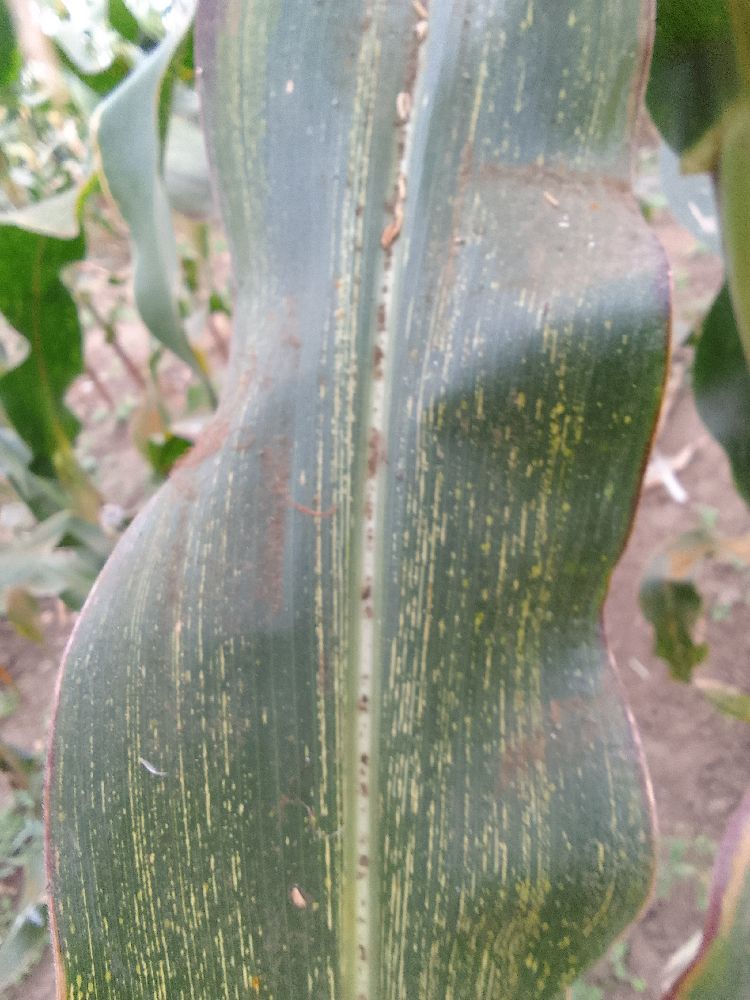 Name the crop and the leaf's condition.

maize, maize streak virus
